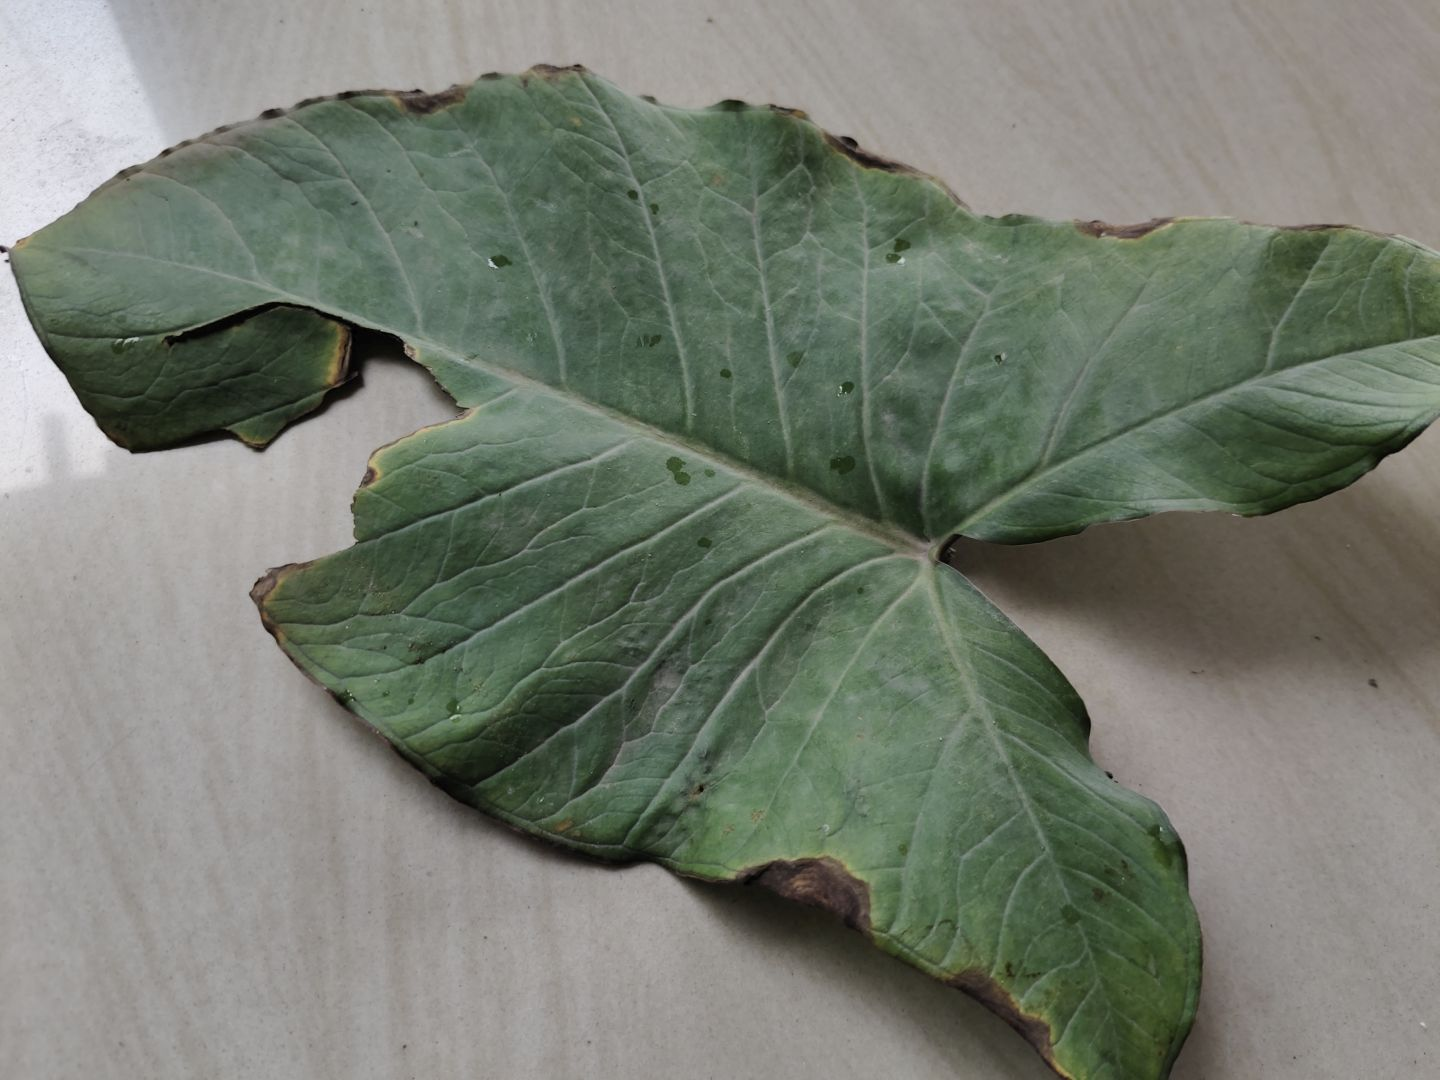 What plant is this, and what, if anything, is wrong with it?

taro, leaf blight
